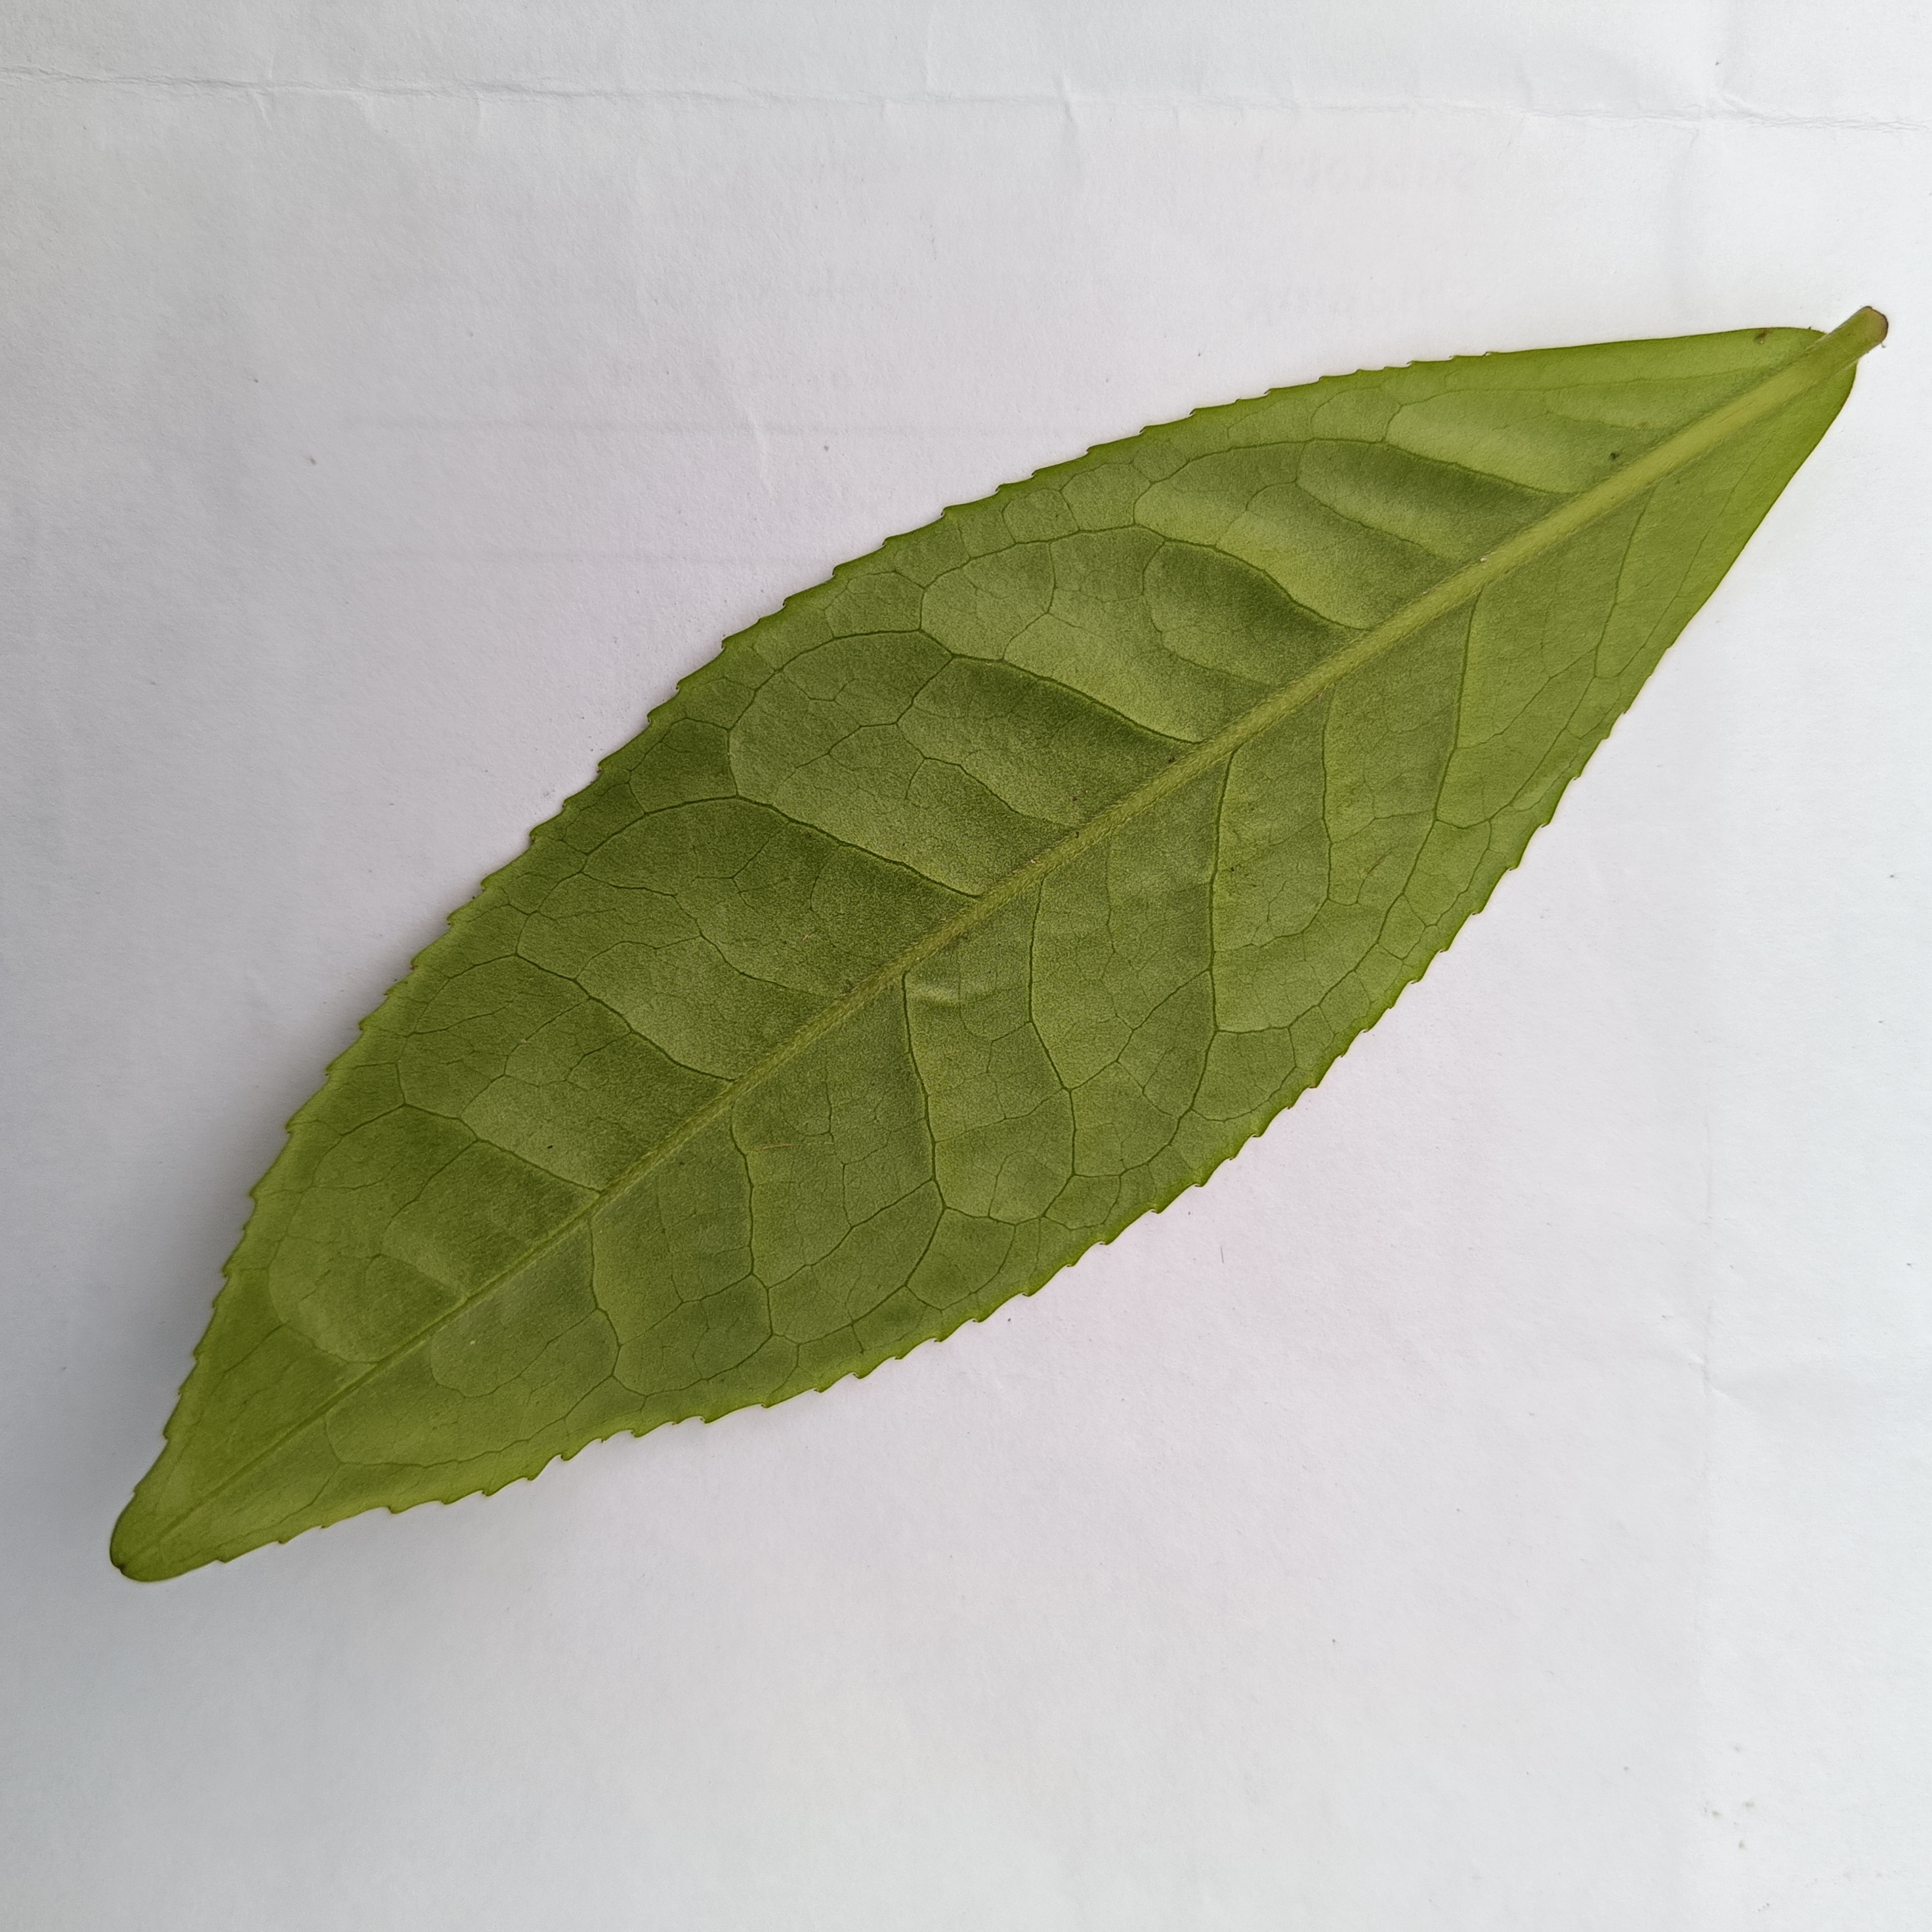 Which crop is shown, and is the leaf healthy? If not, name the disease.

tea, healthy
